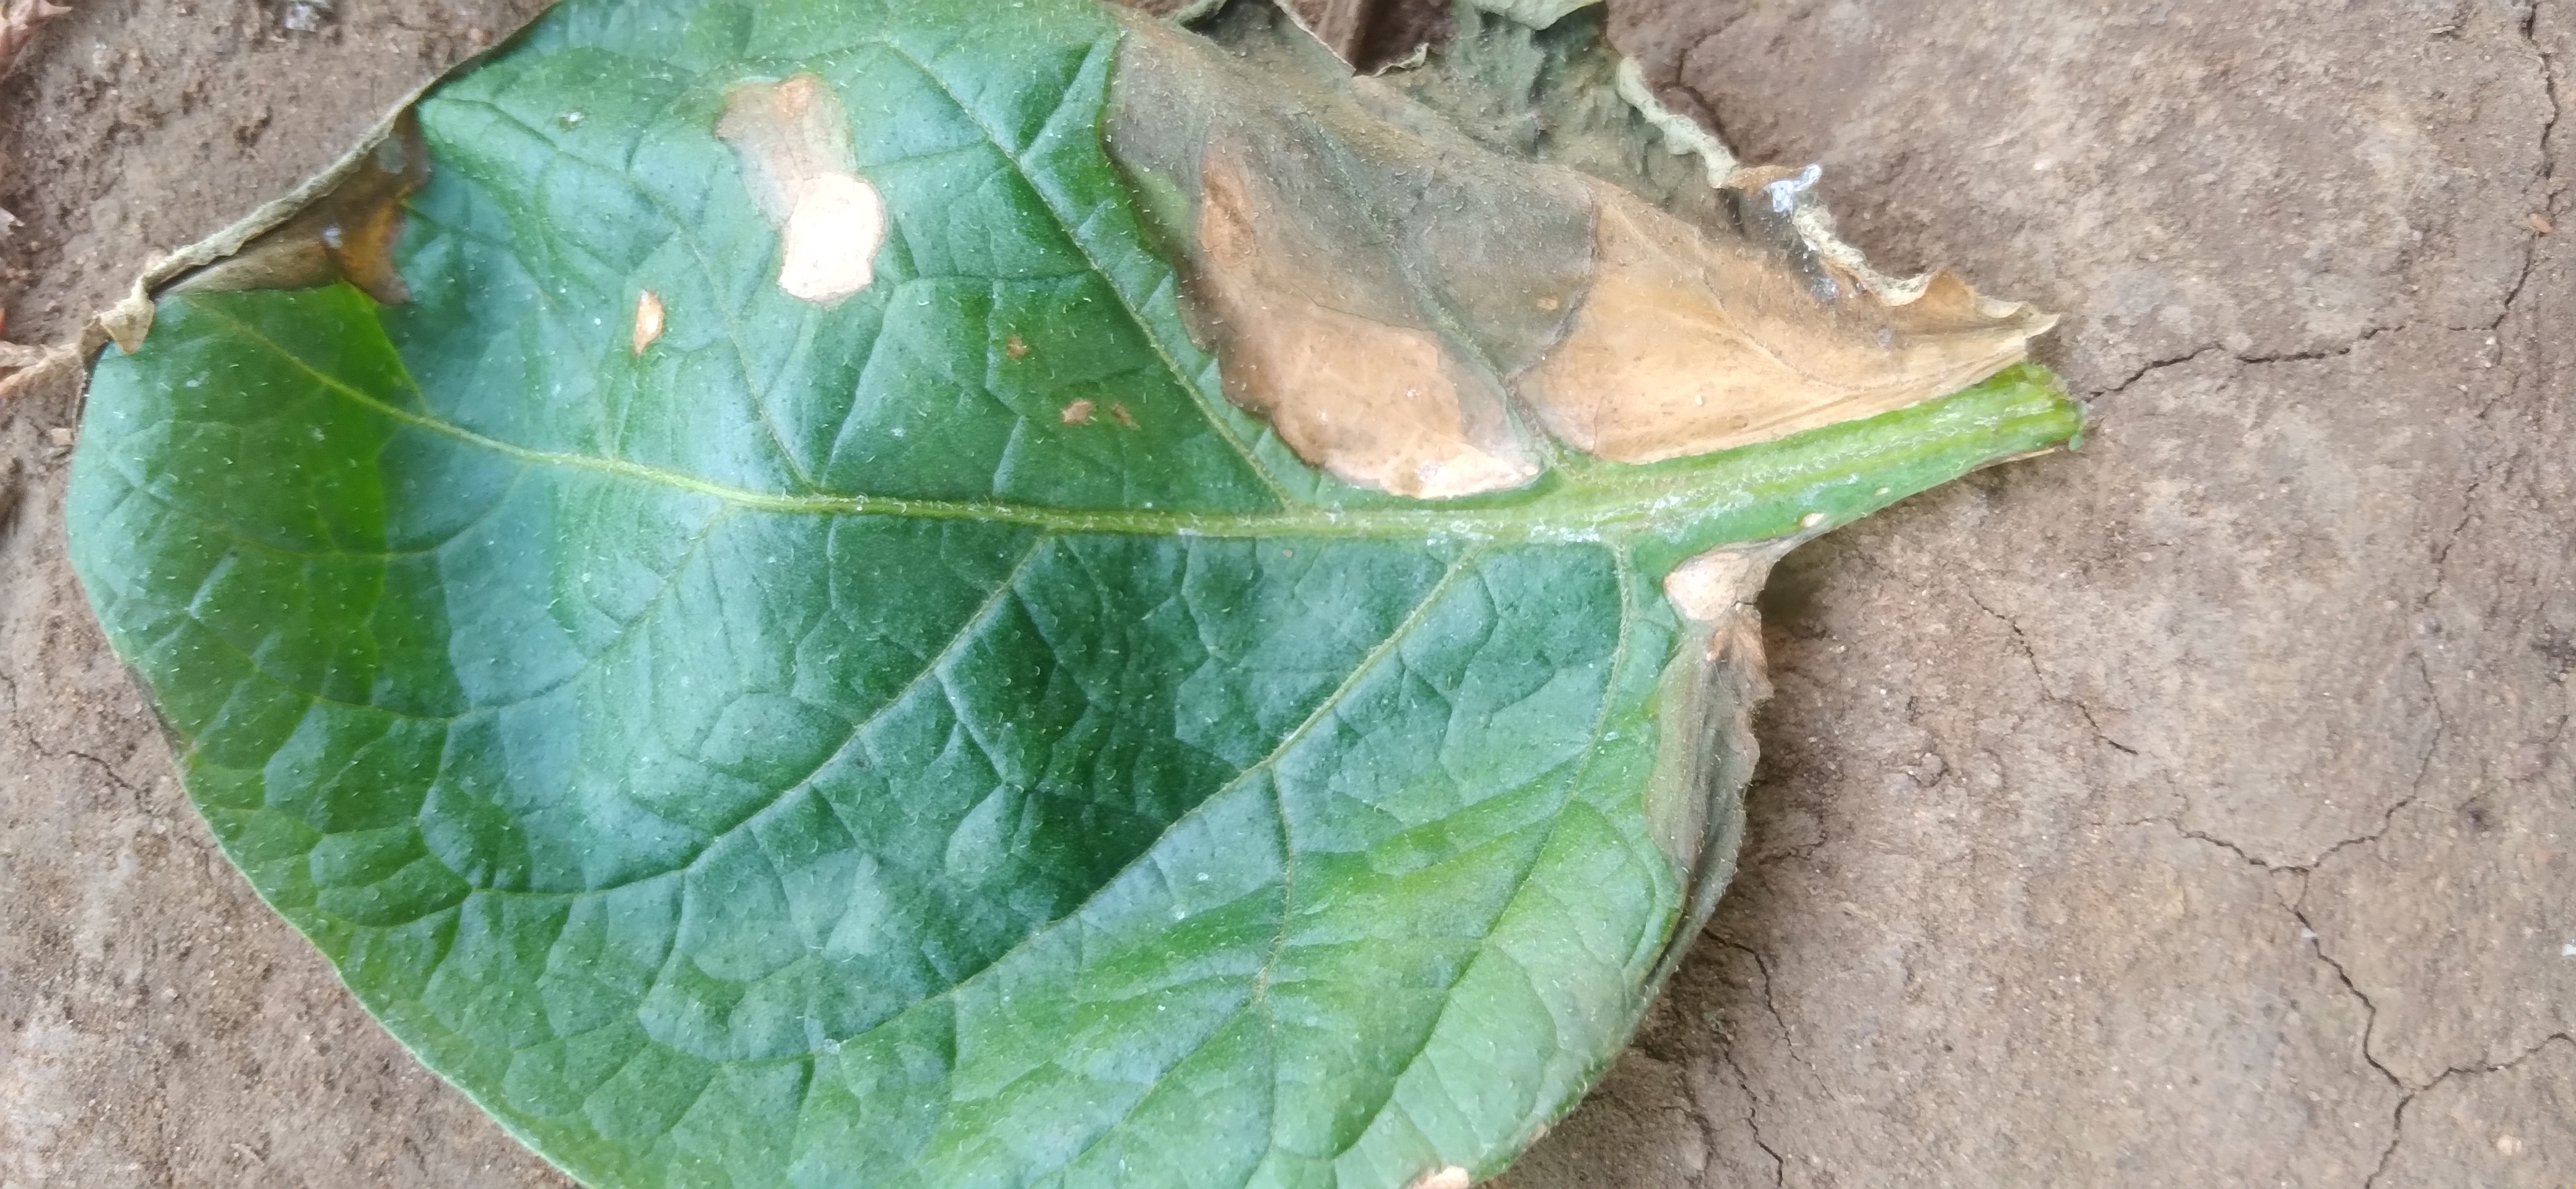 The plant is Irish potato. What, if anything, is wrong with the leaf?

early blight
